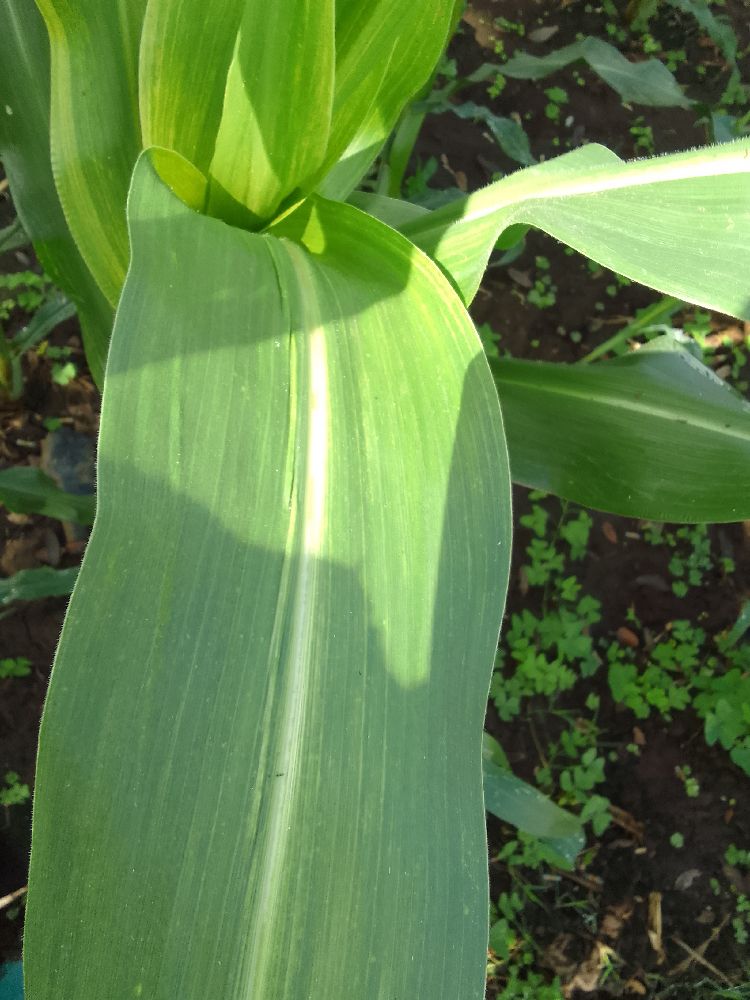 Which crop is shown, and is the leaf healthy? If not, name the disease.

maize, maize lethal necrosis
